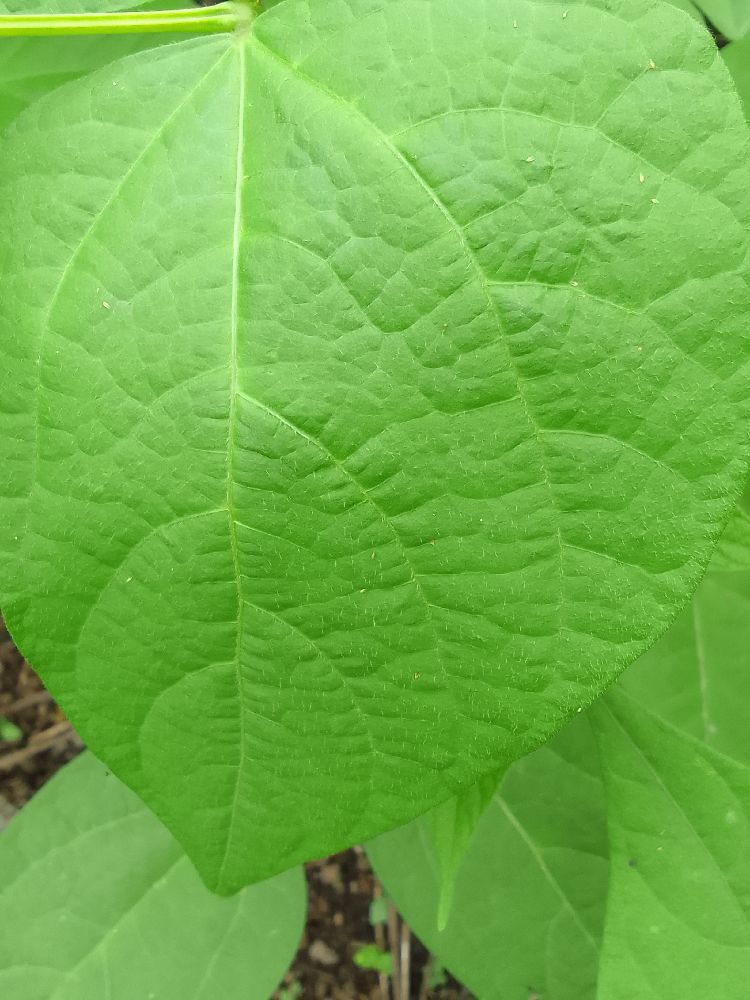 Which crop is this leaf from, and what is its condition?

common bean, healthy
